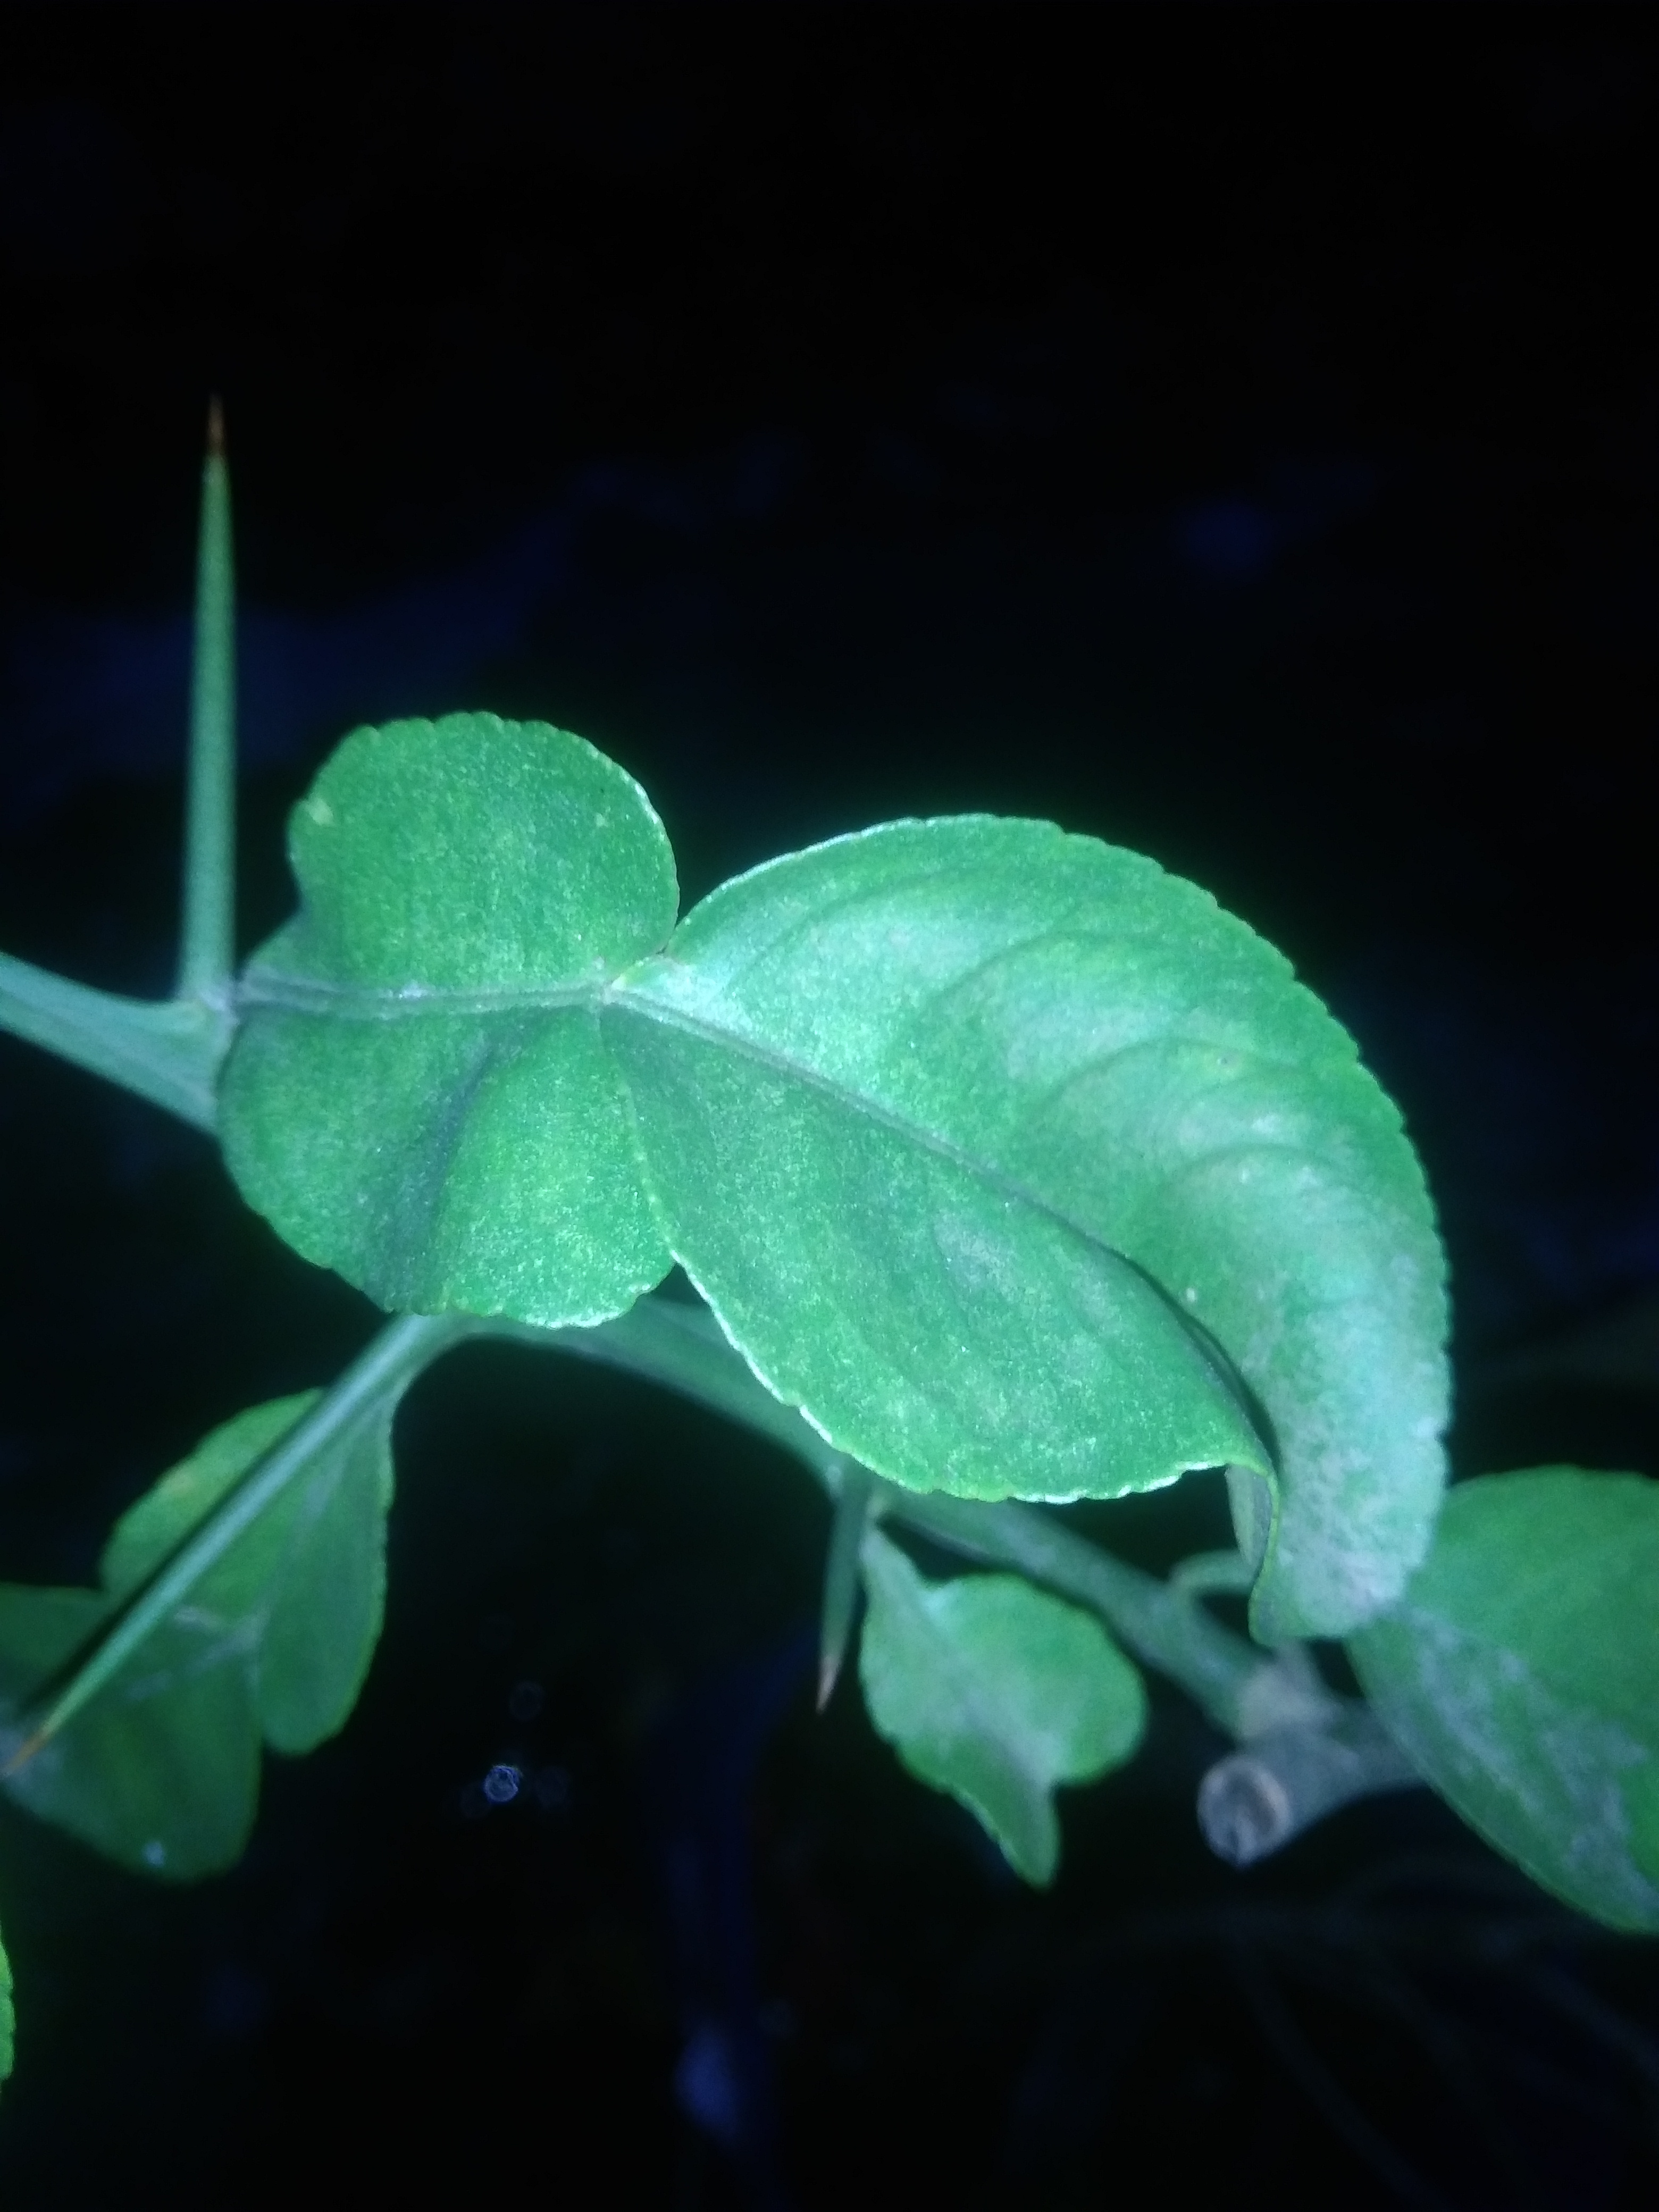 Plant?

lemon
